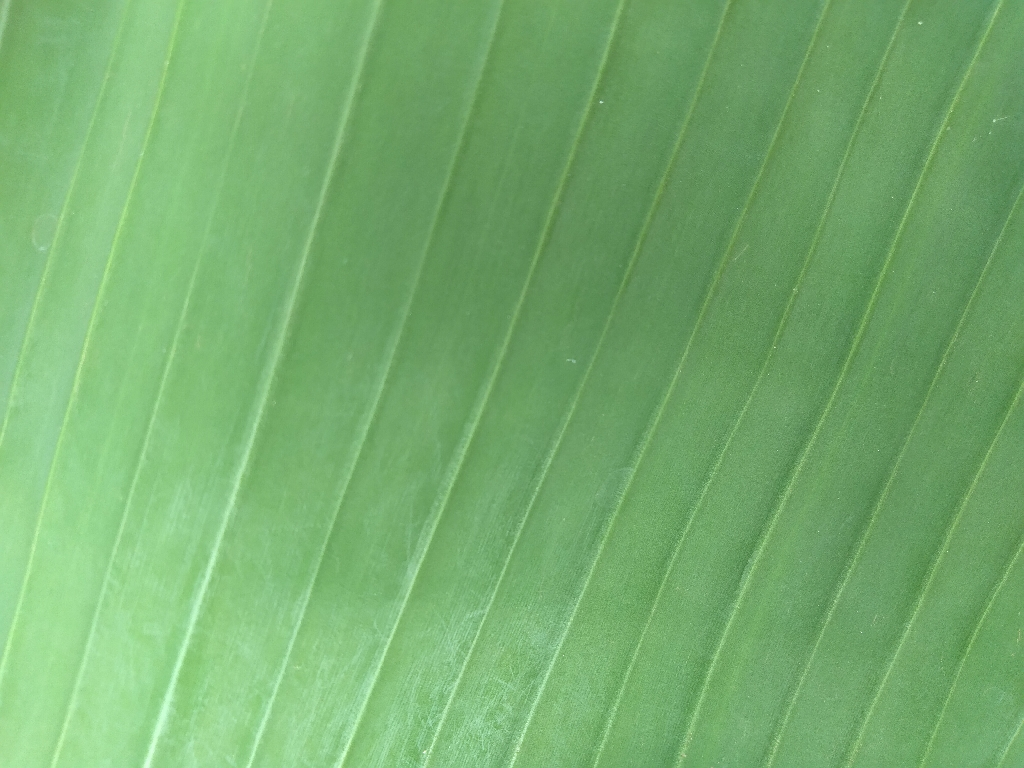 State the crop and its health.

banana, healthy
